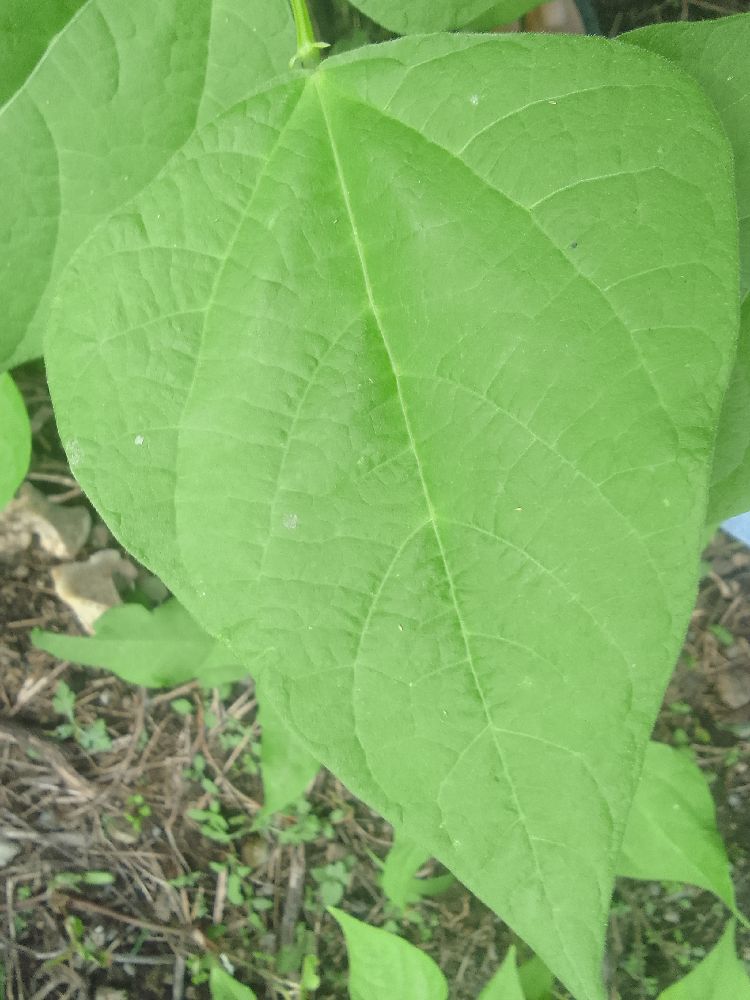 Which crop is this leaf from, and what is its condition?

common bean, healthy
